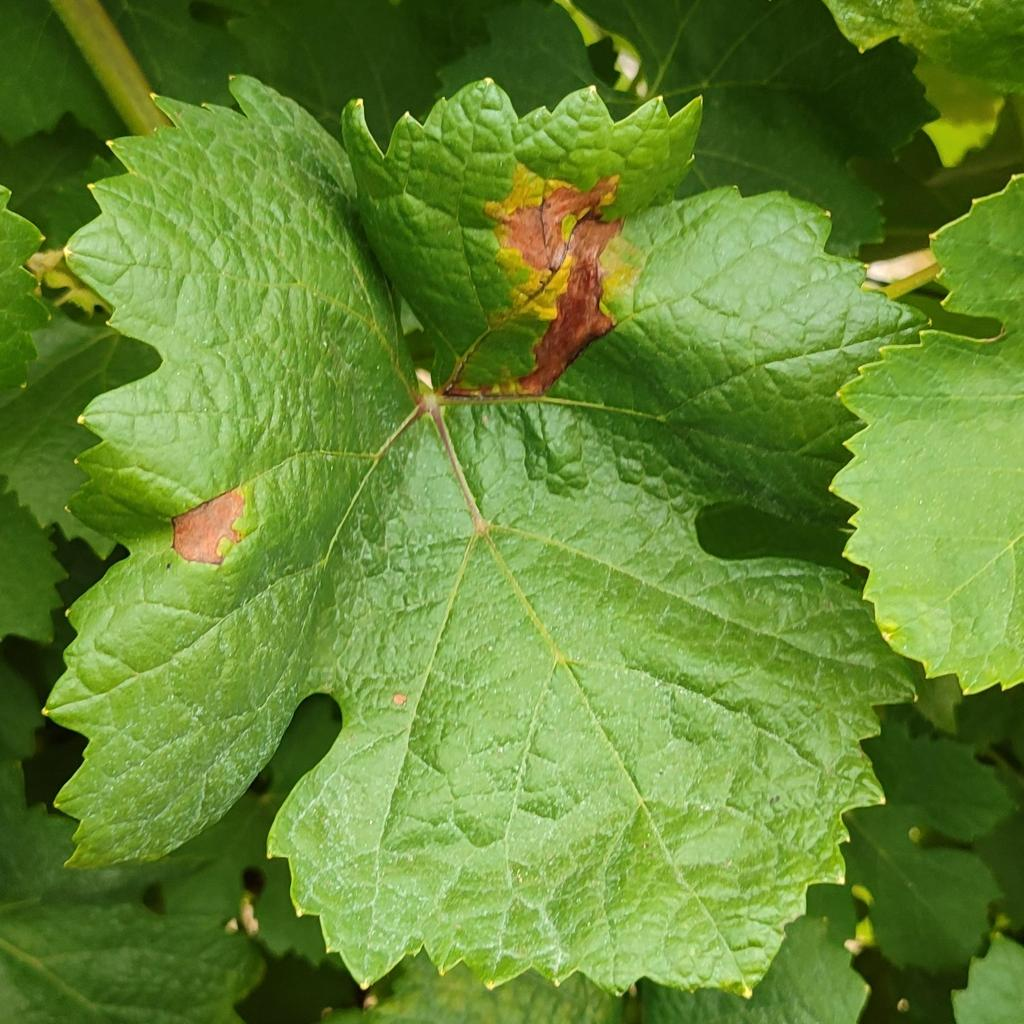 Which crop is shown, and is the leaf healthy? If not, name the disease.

grapevine, downy mildew
